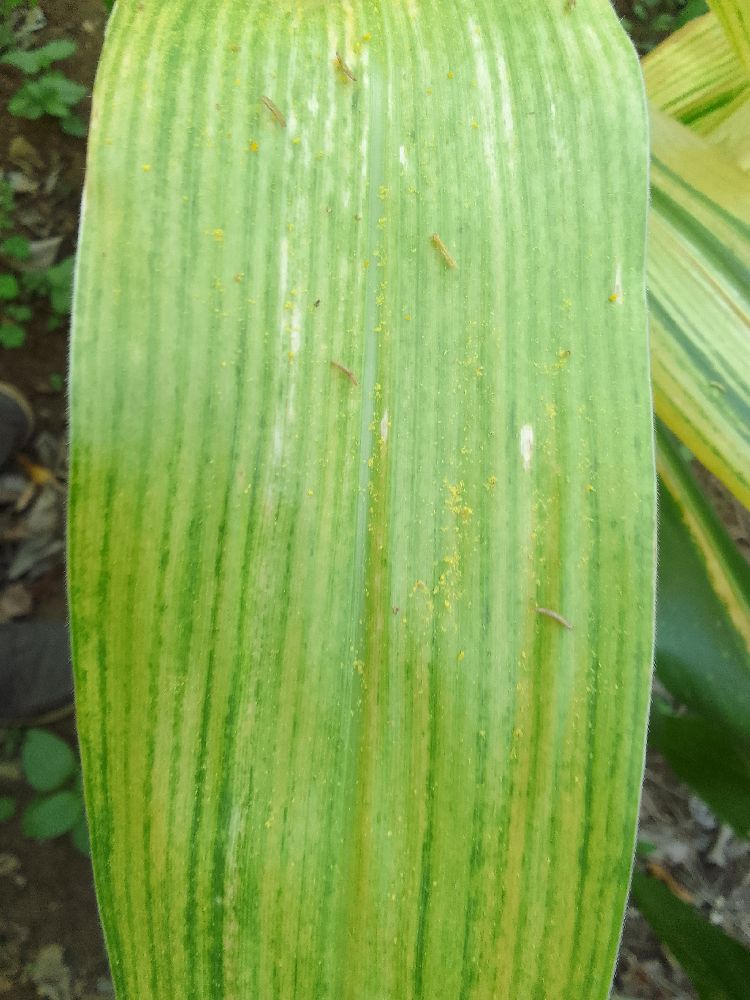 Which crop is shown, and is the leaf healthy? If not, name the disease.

maize, maize lethal necrosis
